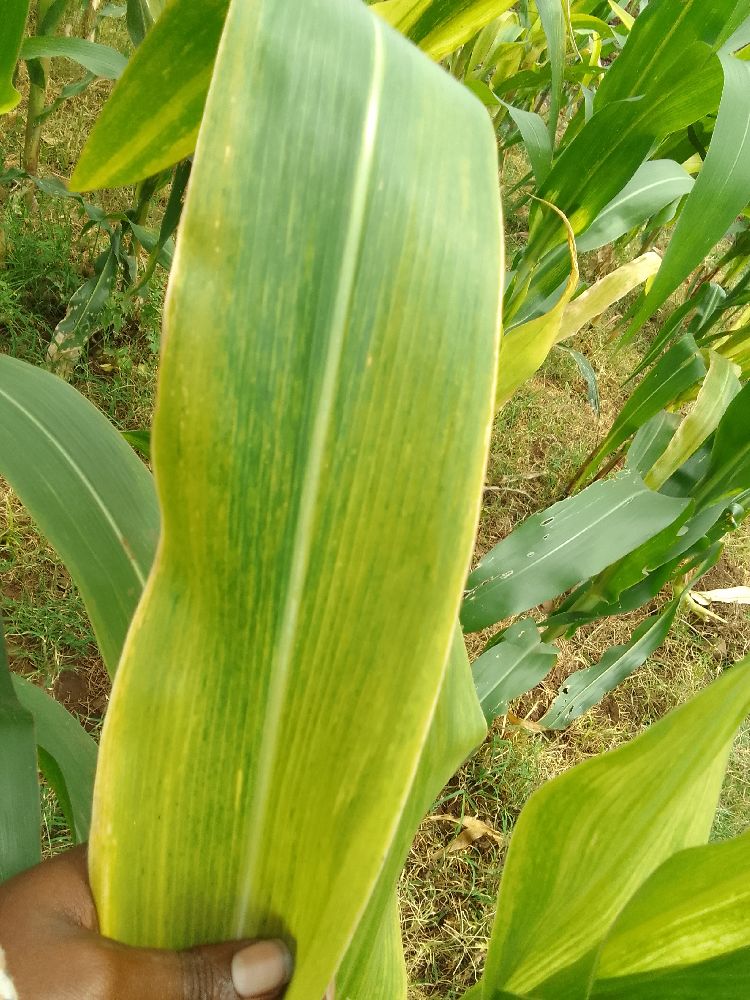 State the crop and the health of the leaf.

maize, maize lethal necrosis
